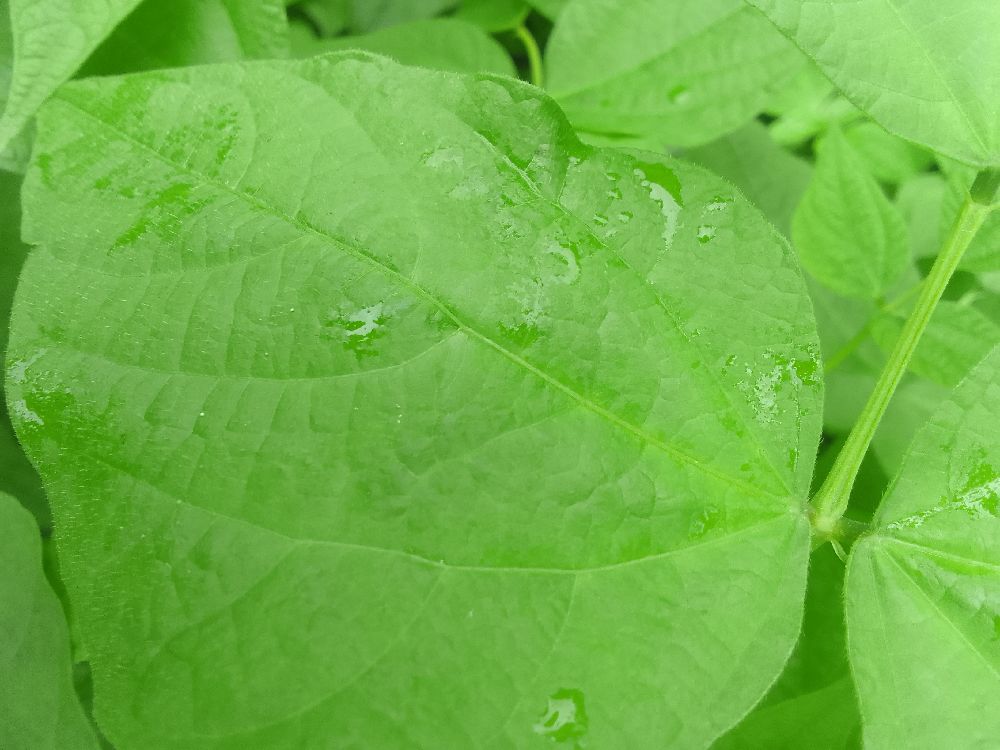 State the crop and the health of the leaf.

common bean, healthy
